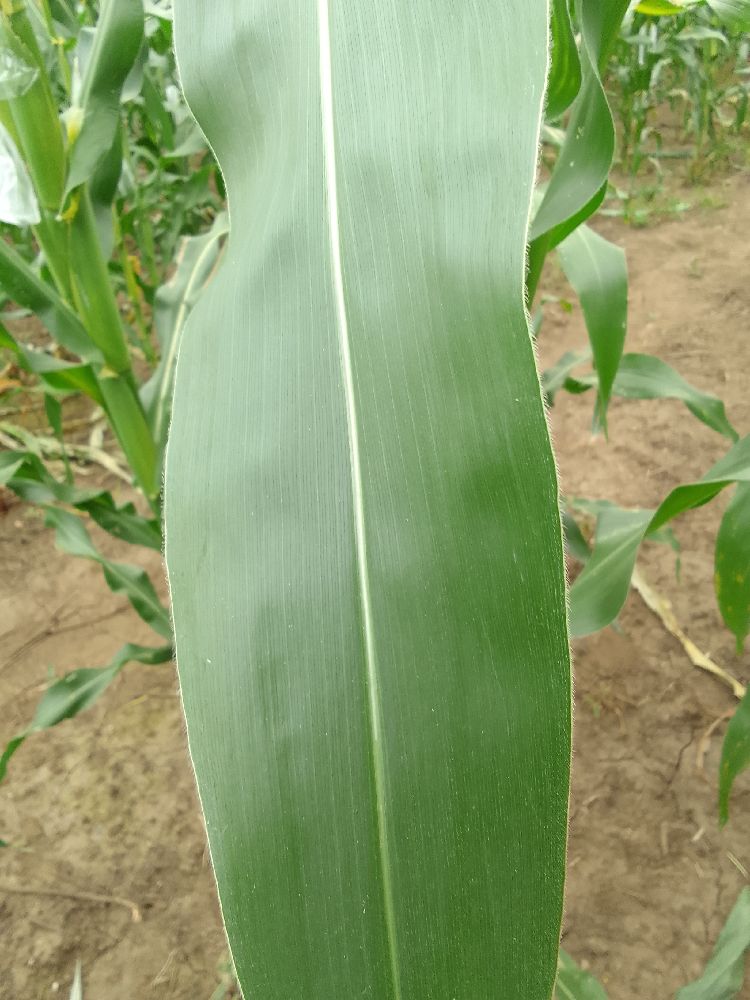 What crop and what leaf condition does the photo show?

maize, healthy
